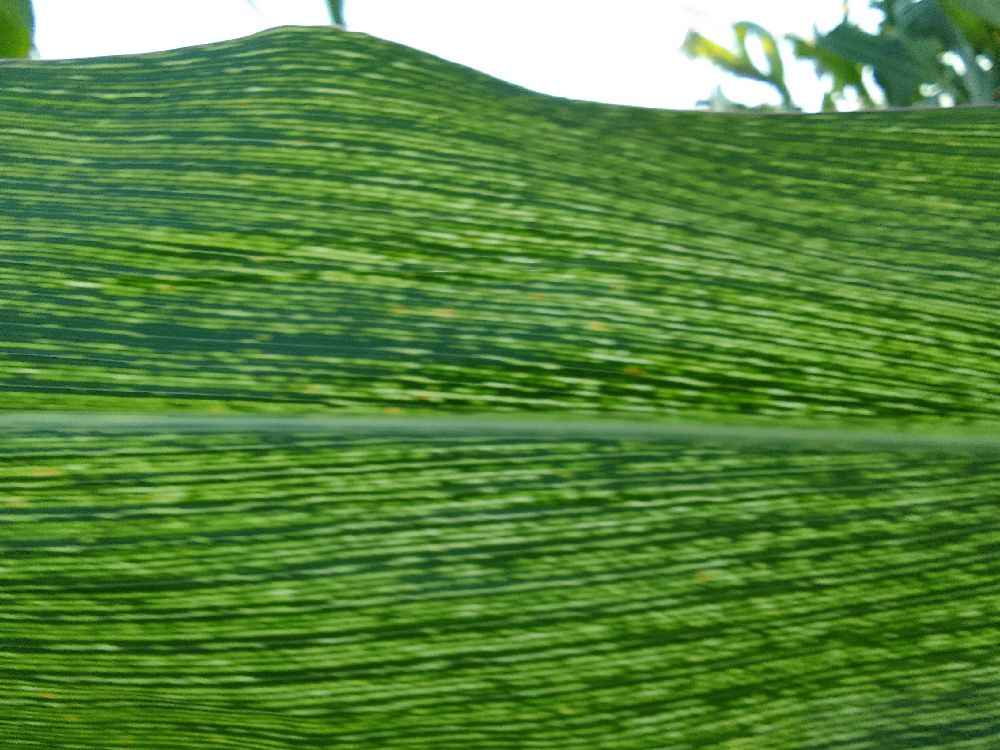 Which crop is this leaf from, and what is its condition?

maize, maize streak virus
